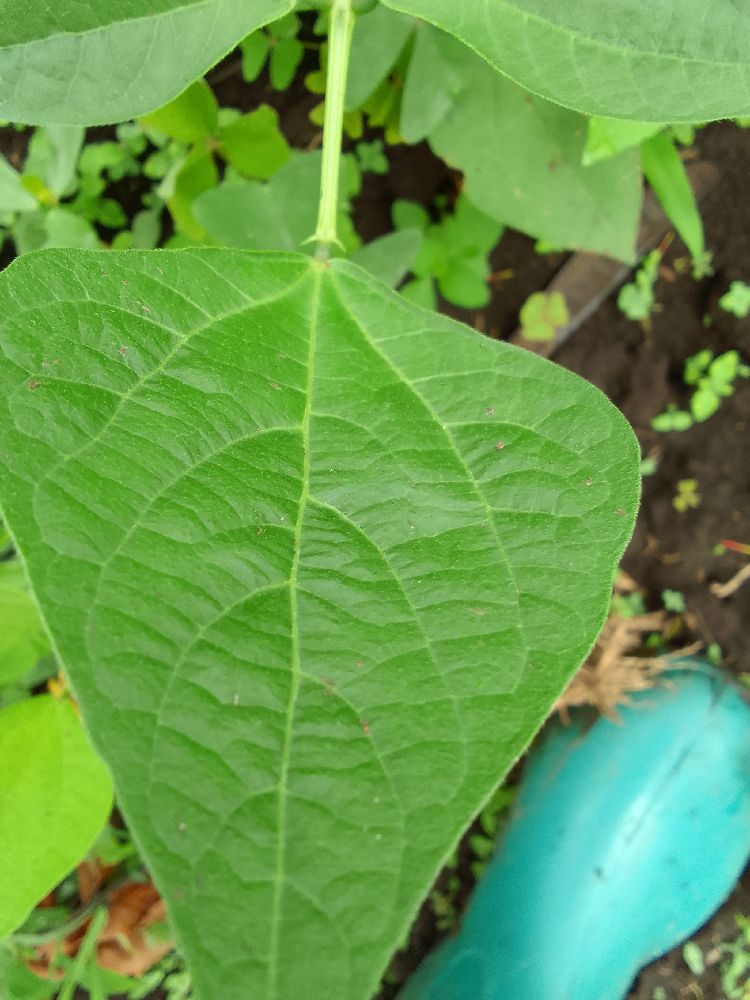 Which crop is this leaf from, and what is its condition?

common bean, healthy
